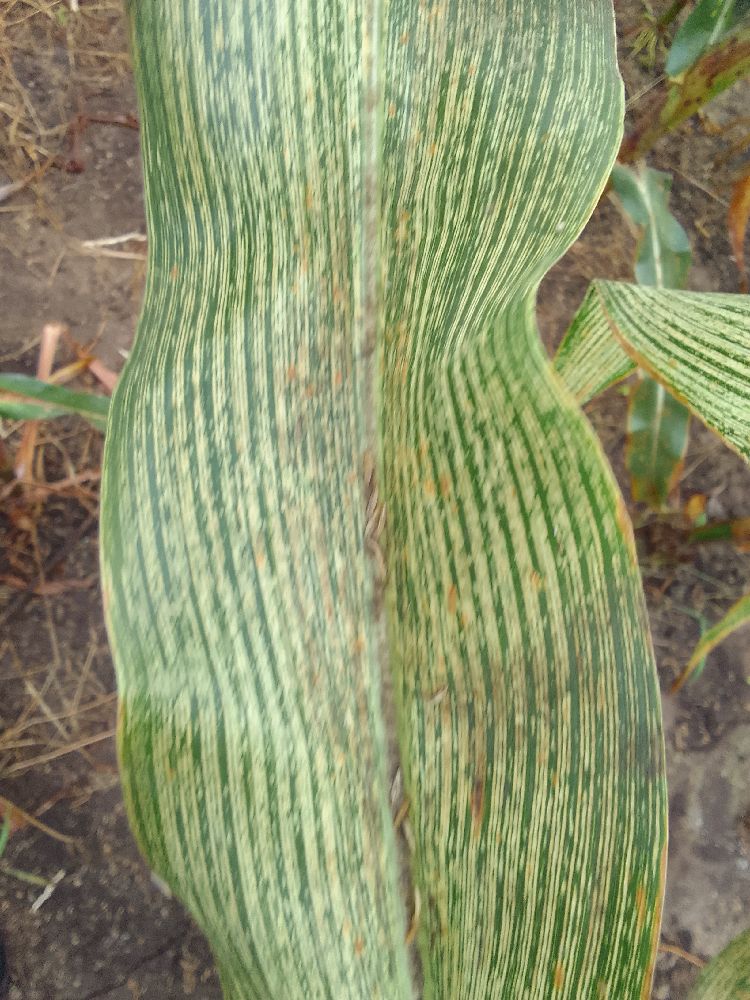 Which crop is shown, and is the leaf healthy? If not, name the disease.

maize, maize streak virus
